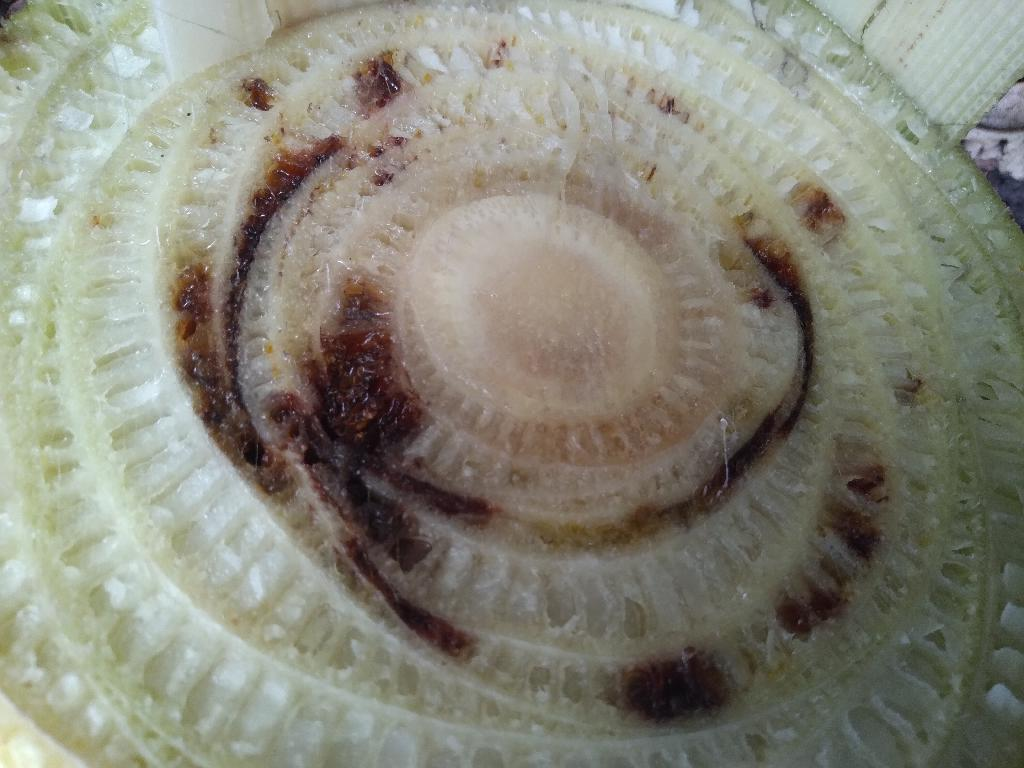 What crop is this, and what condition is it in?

banana, fusarium wilt race 1
